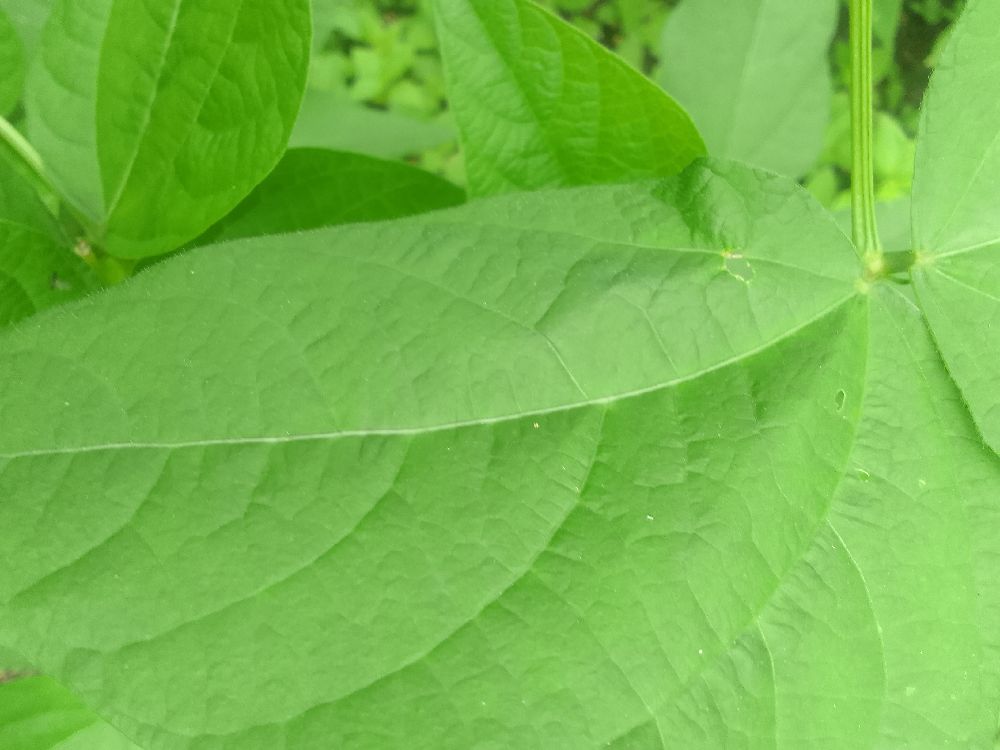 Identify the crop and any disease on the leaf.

common bean, healthy
